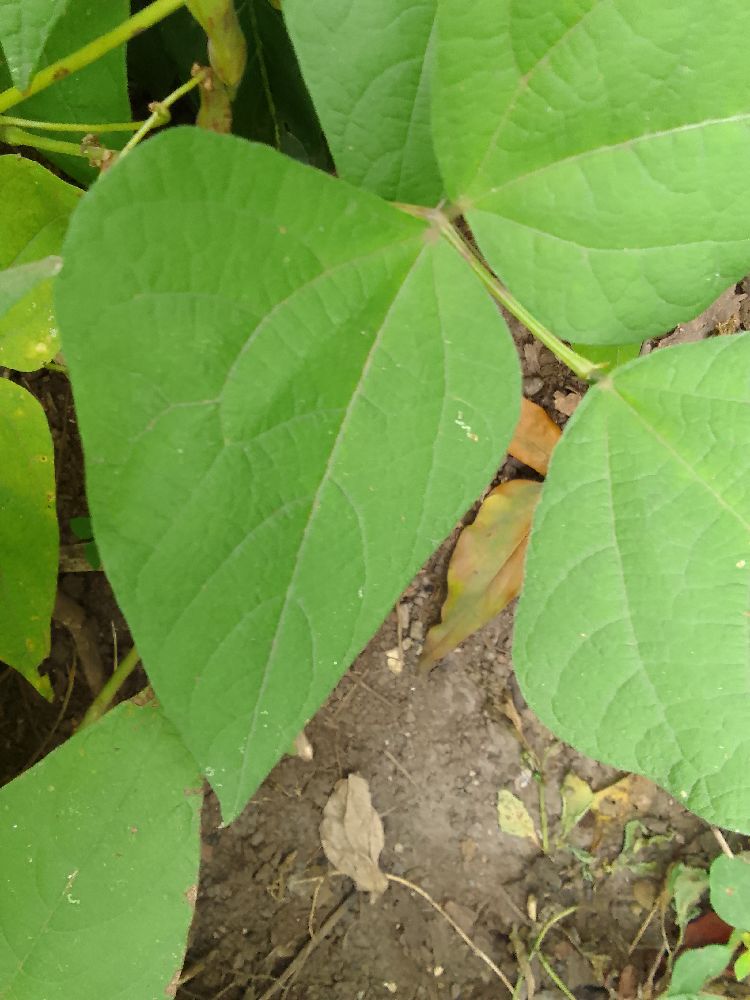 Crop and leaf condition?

common bean, healthy
